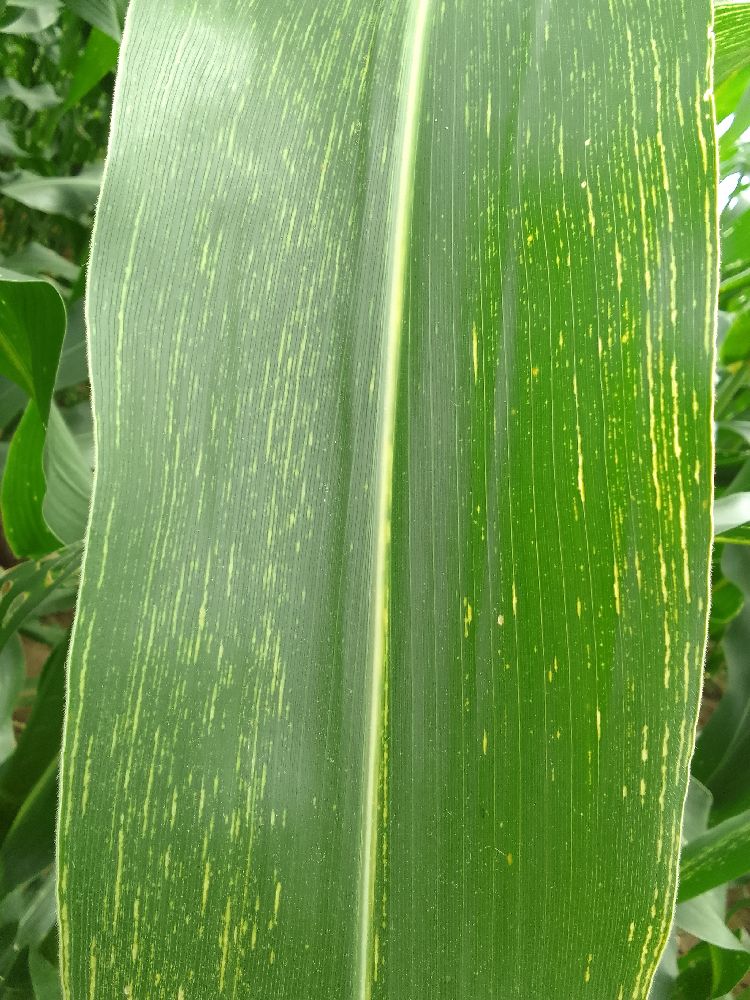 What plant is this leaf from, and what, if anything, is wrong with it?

maize, maize streak virus
